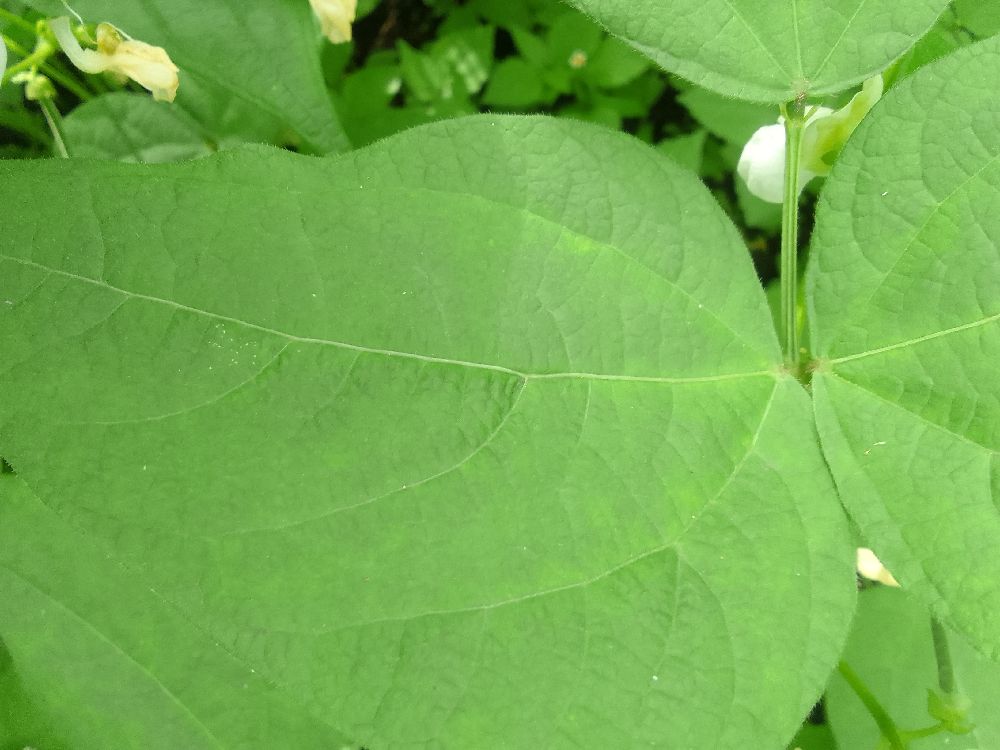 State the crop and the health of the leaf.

common bean, healthy
